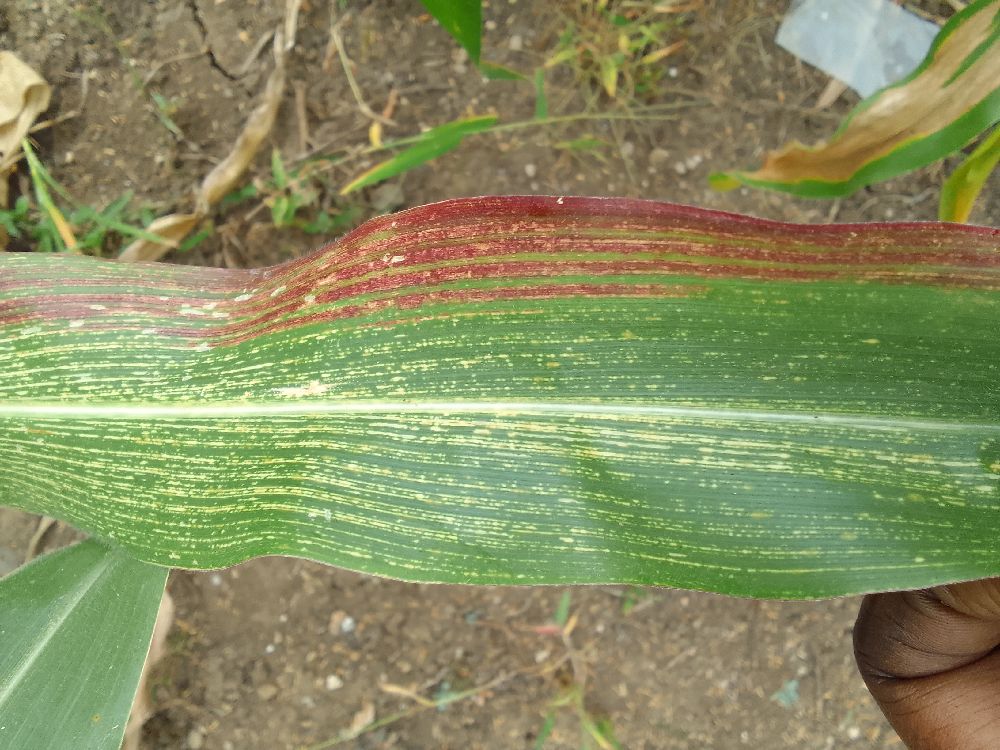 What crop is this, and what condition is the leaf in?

maize, maize streak virus
